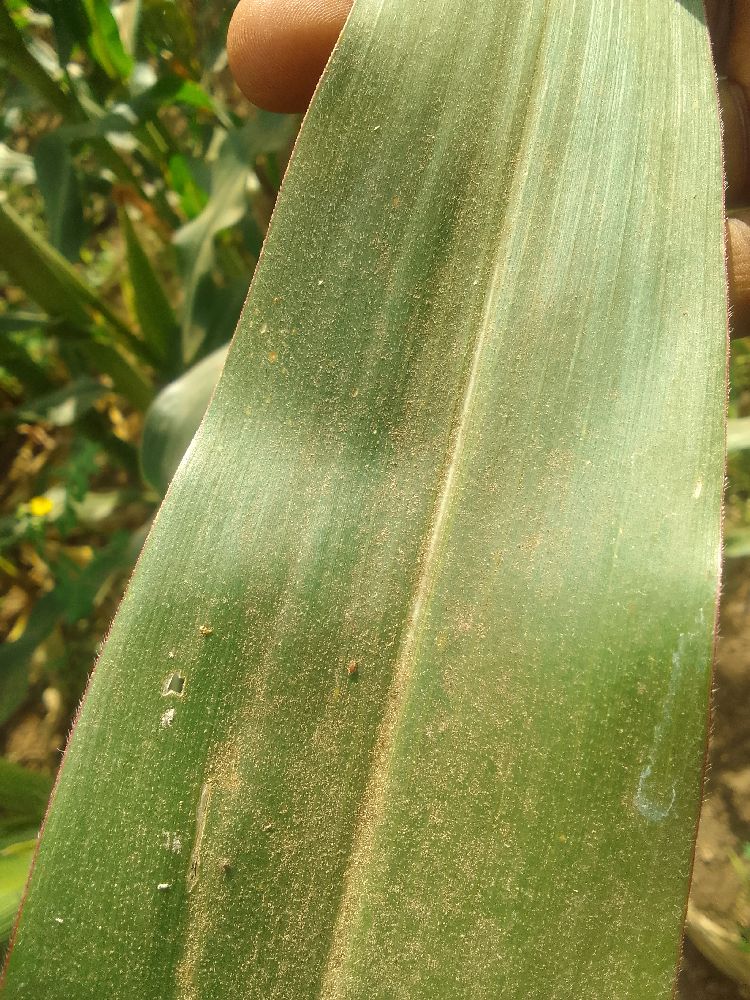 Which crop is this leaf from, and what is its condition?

maize, healthy
